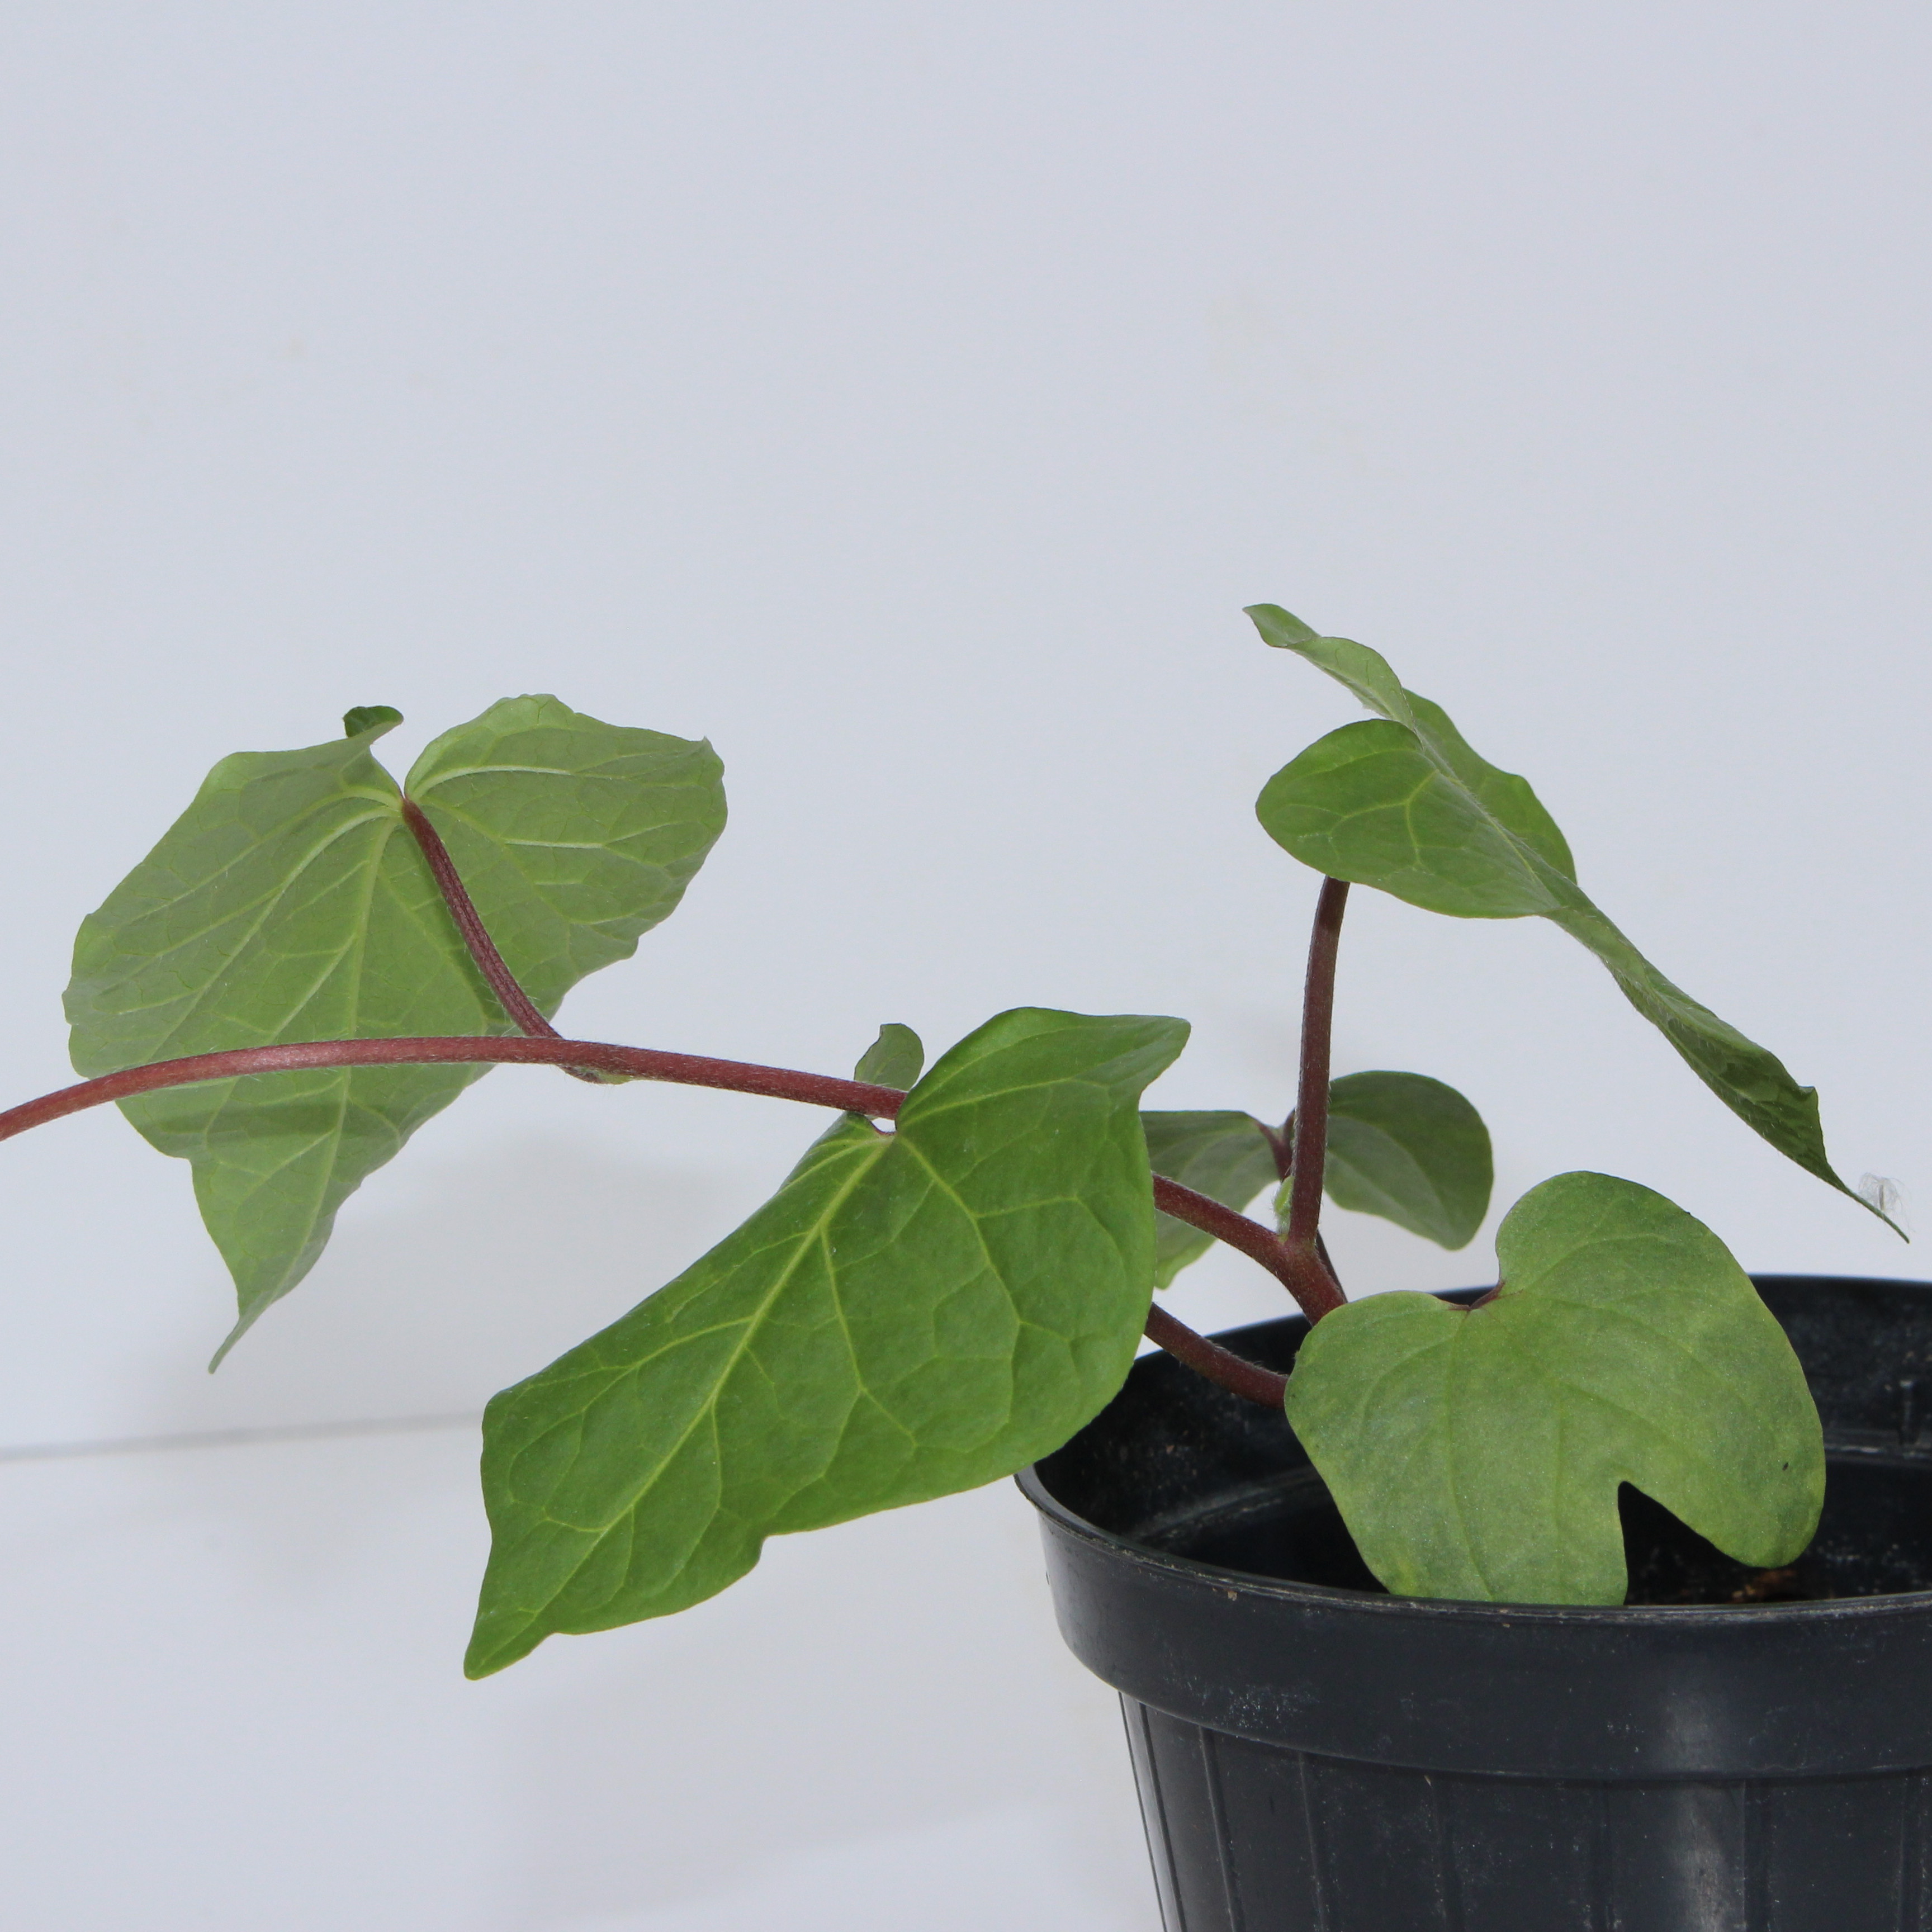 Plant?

Convolvulus arvensis
